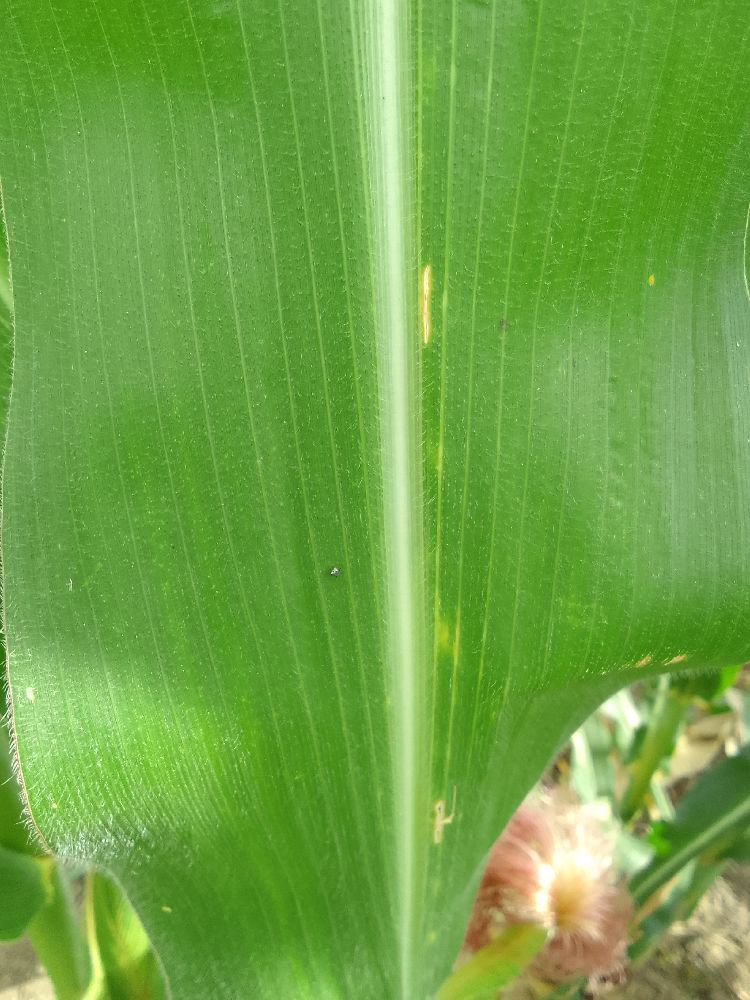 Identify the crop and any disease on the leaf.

maize, healthy
